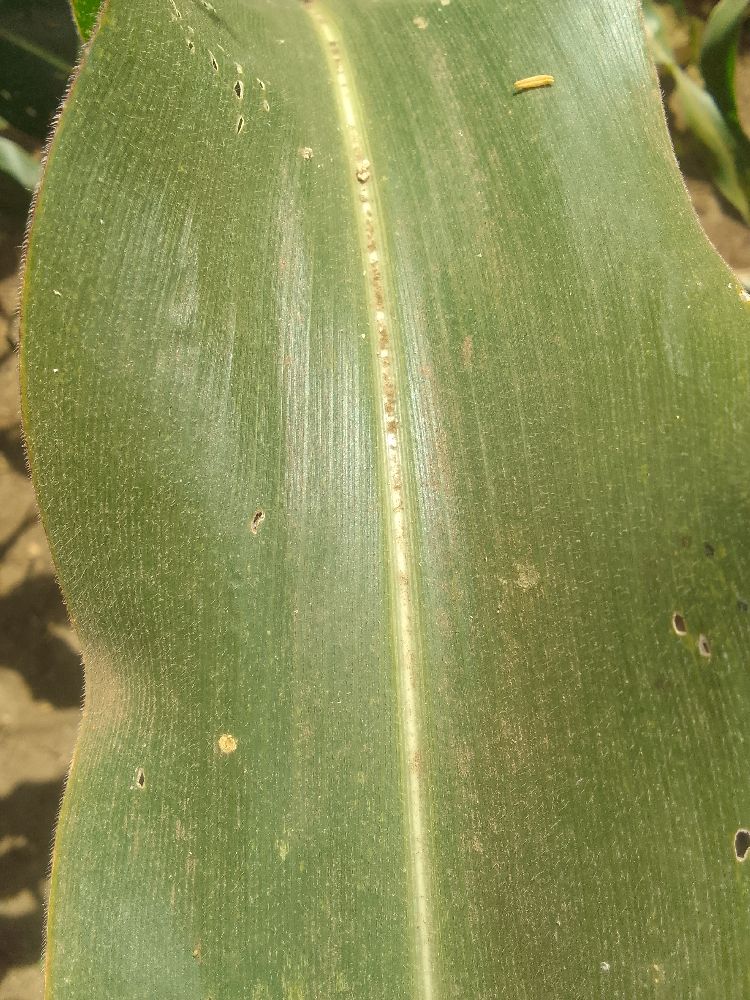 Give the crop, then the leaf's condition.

maize, healthy
